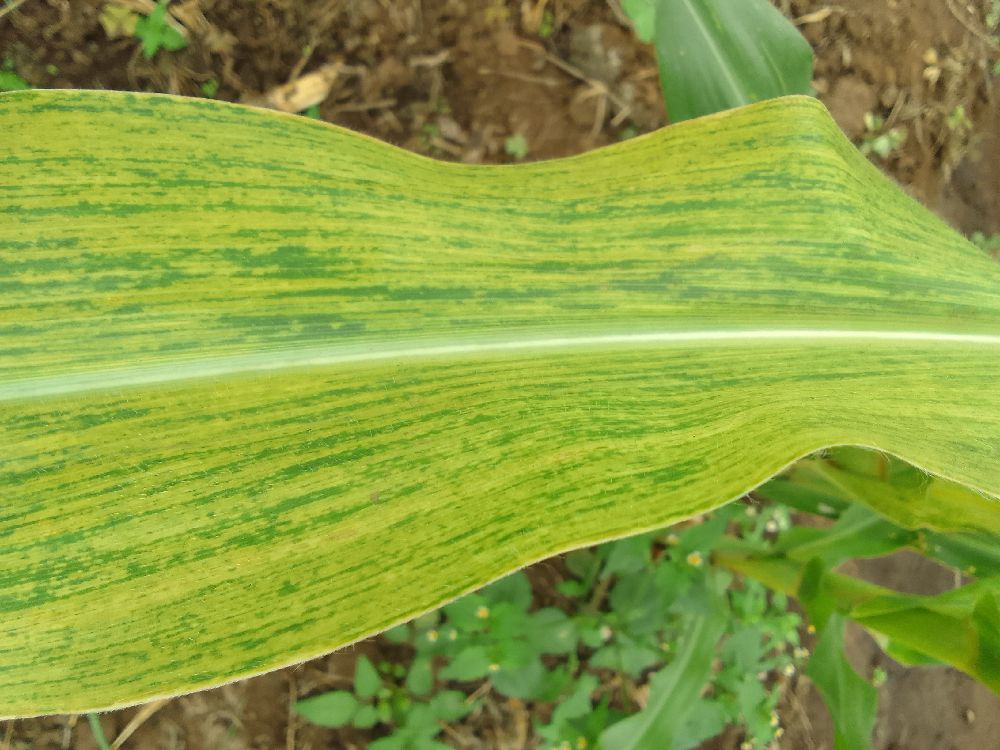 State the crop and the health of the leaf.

maize, maize lethal necrosis
